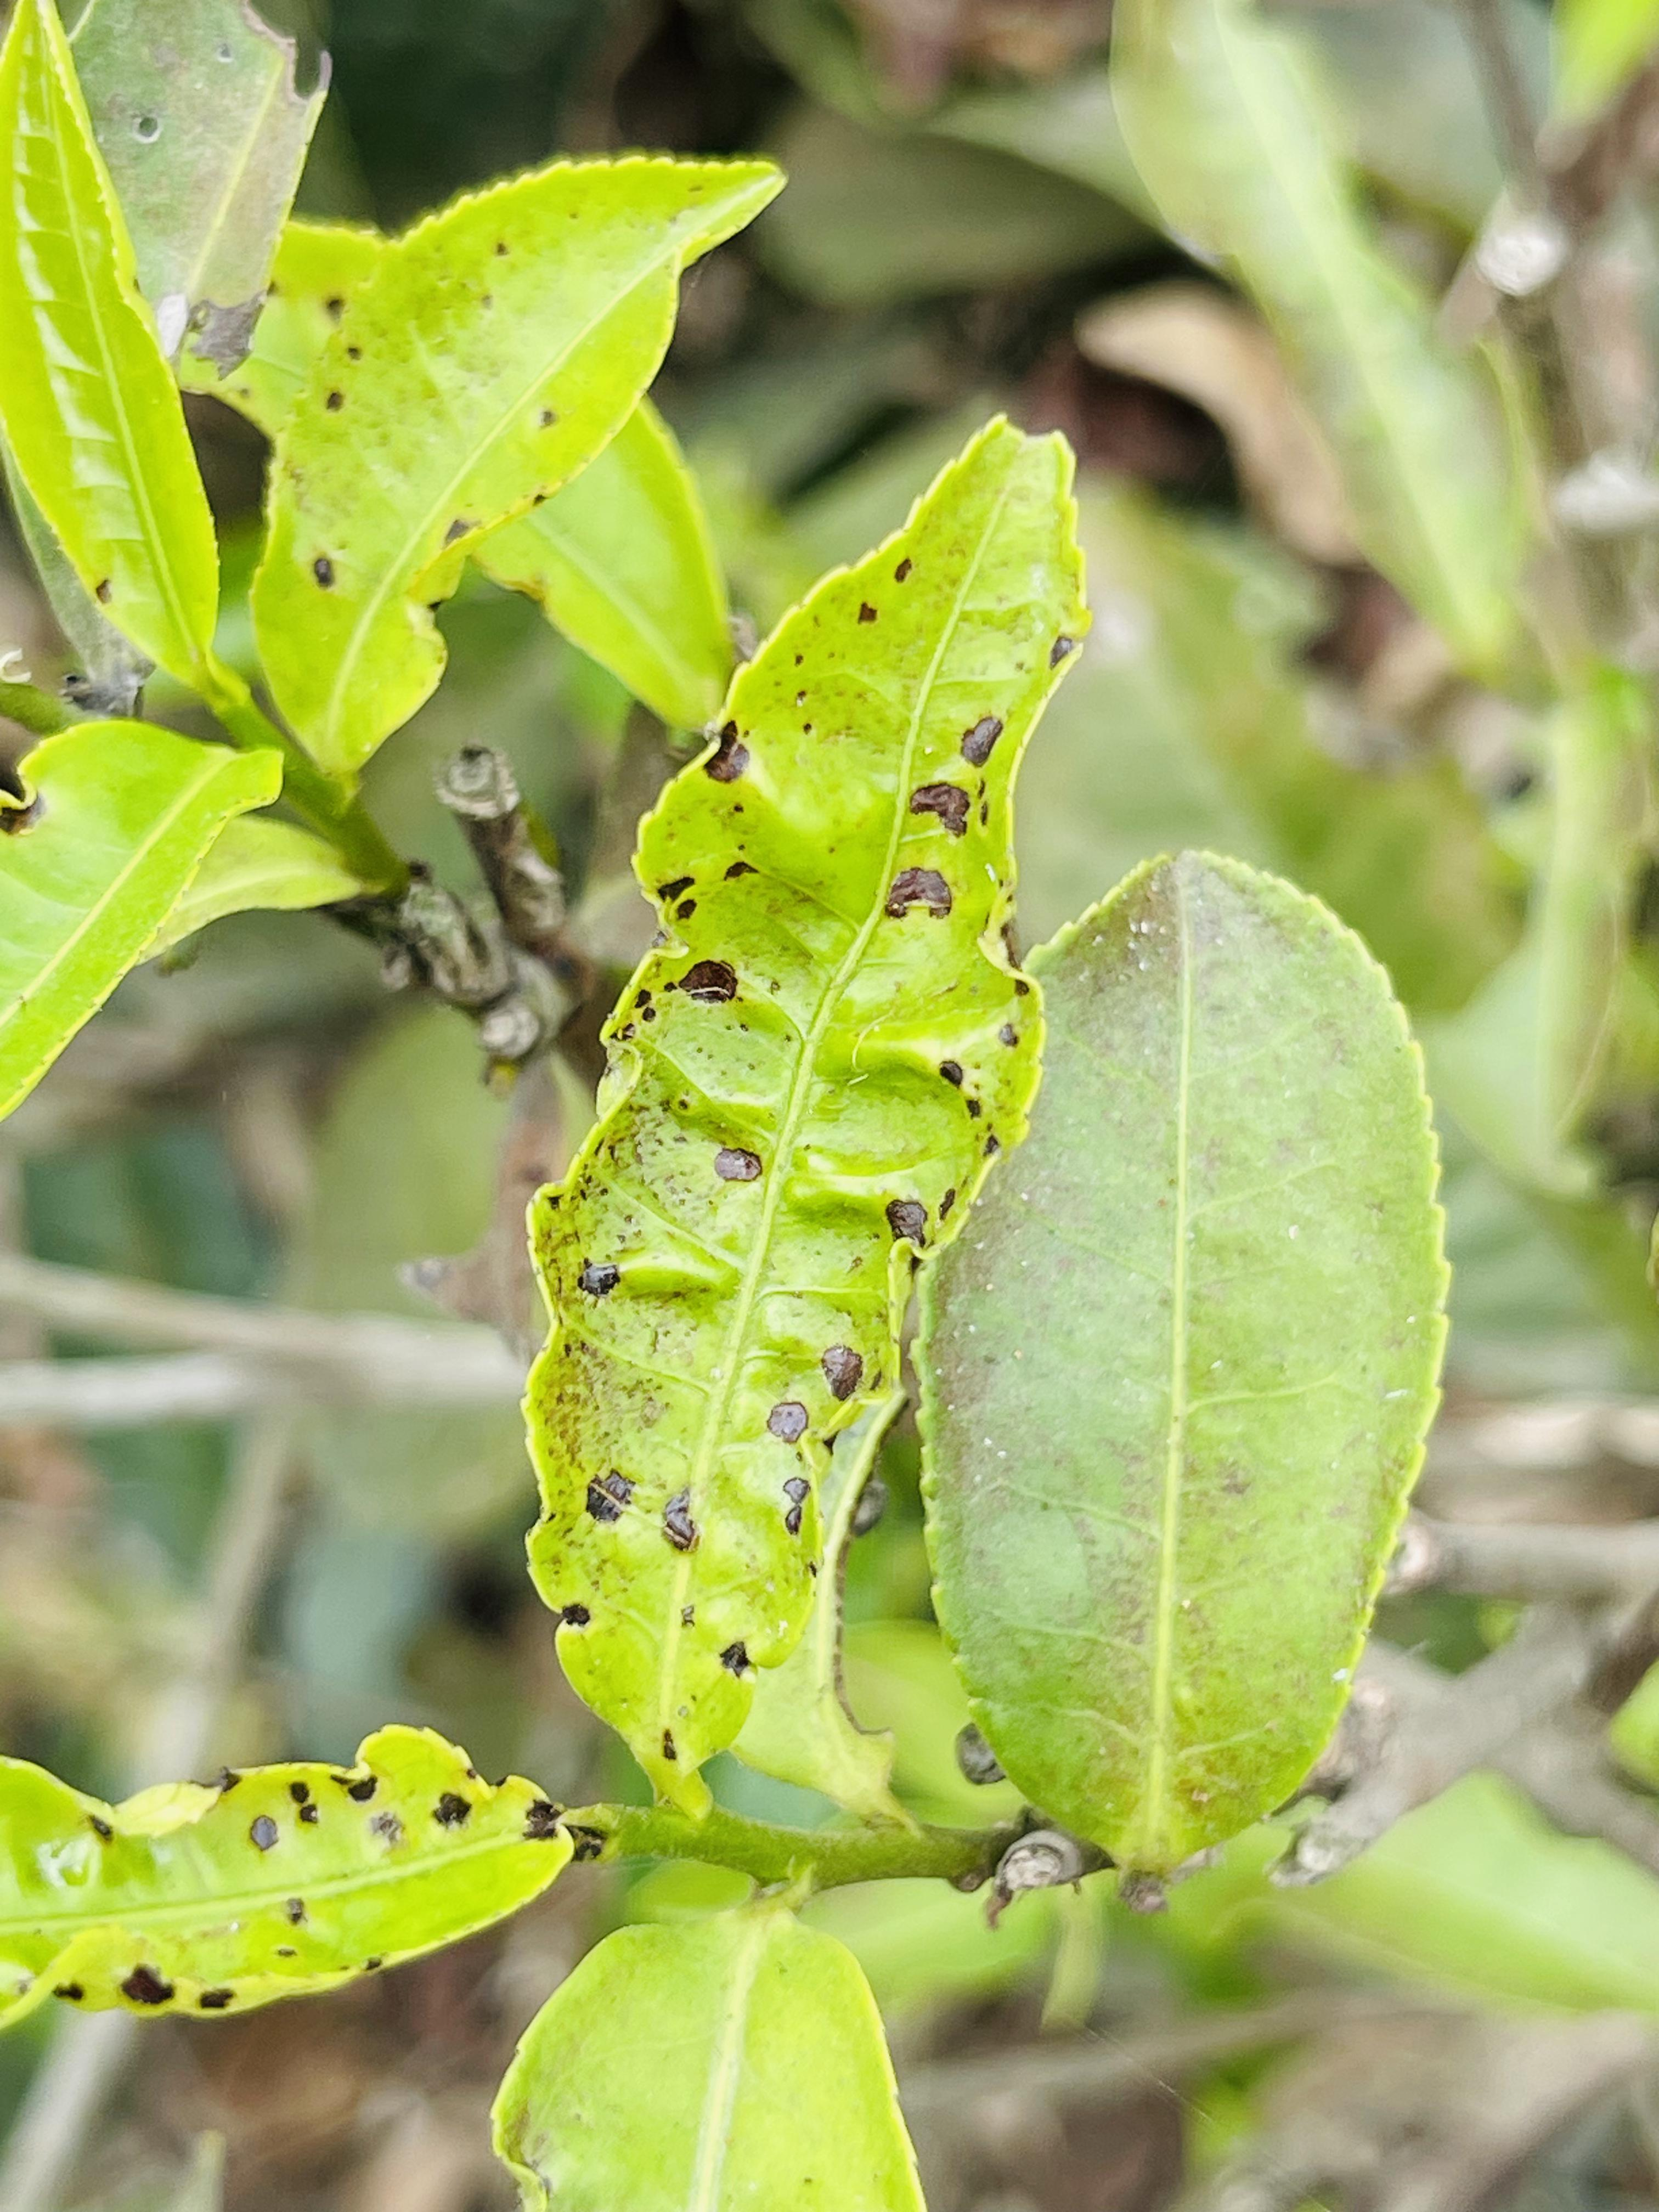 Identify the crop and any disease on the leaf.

tea, helopeltis
